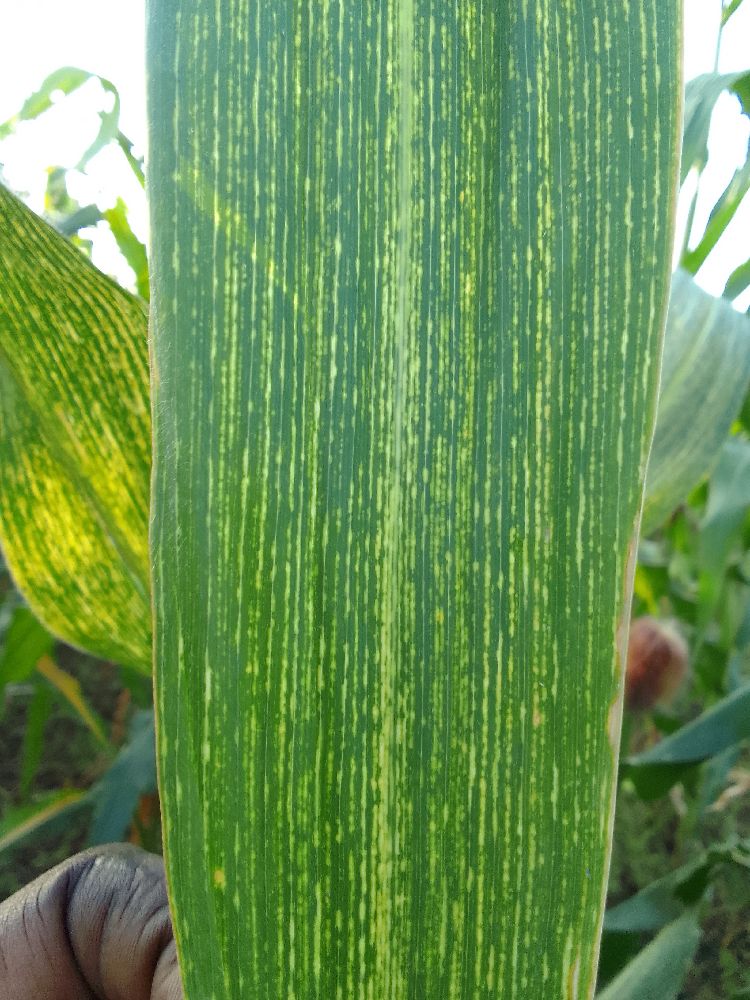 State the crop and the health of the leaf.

maize, maize streak virus
